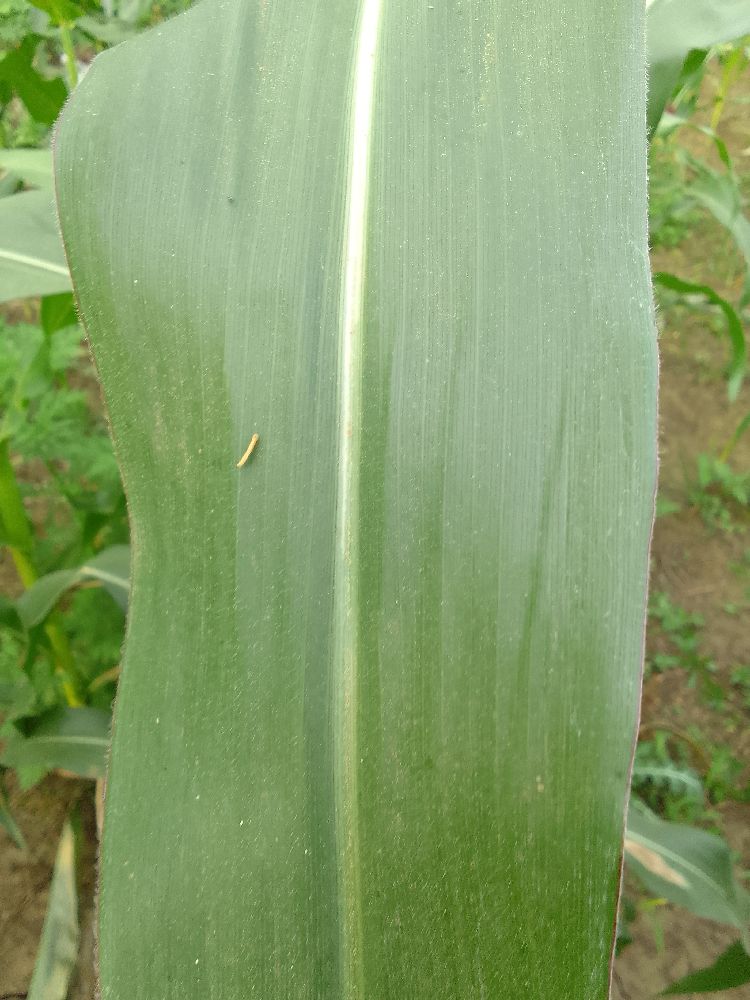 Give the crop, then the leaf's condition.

maize, healthy
